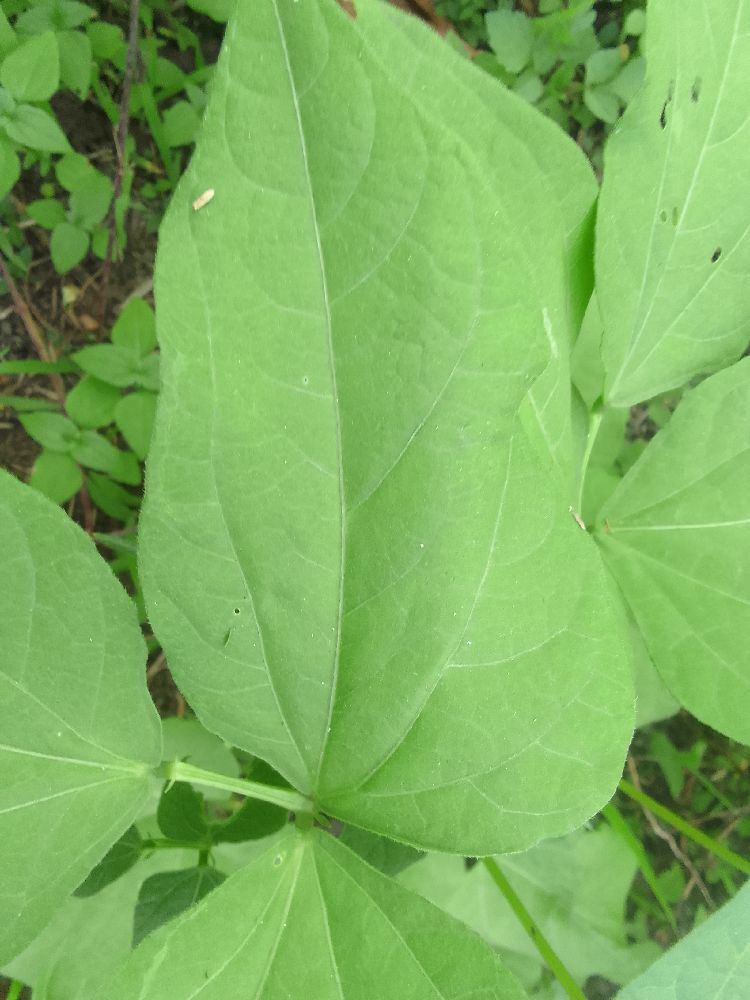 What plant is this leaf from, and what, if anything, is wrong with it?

common bean, healthy
